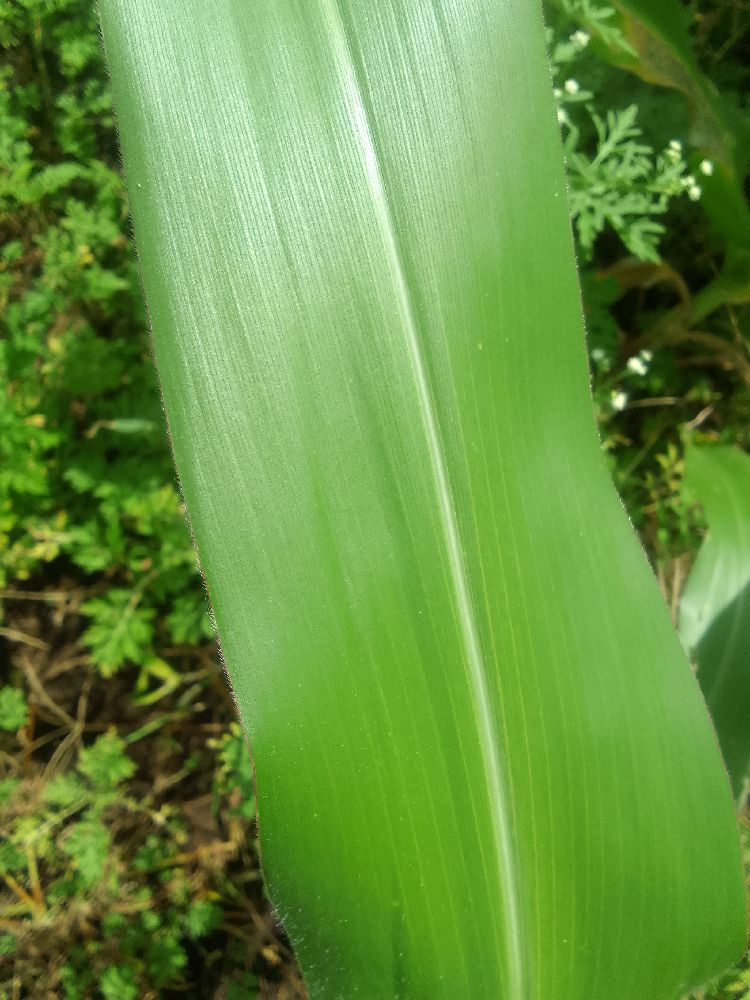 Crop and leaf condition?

maize, healthy
